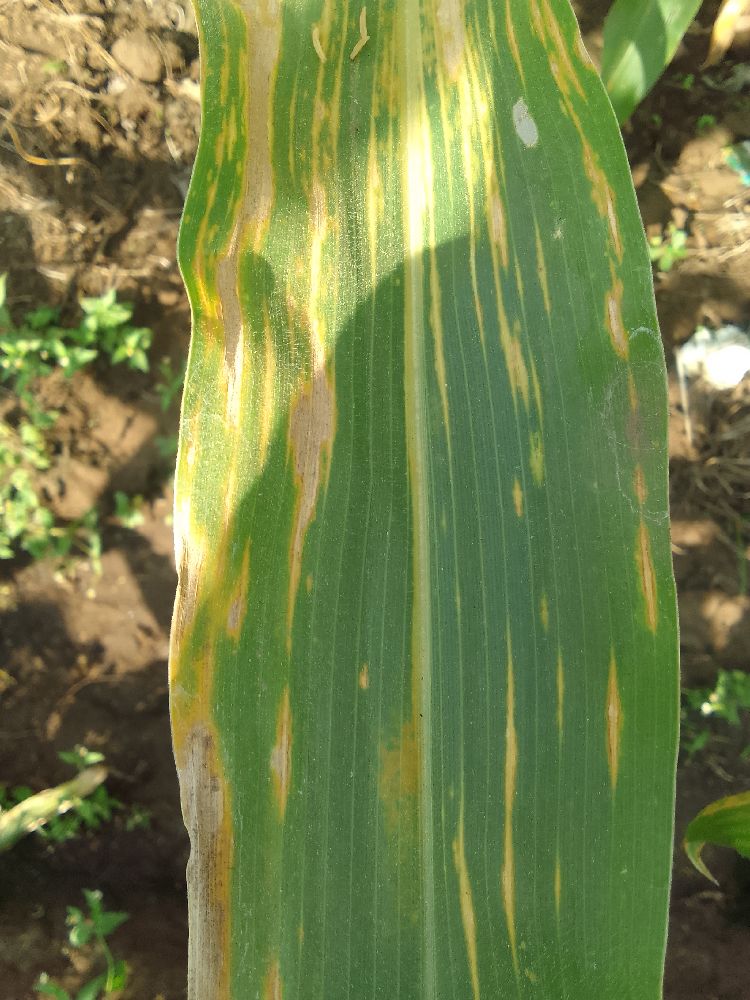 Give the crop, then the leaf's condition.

maize, maize lethal necrosis
